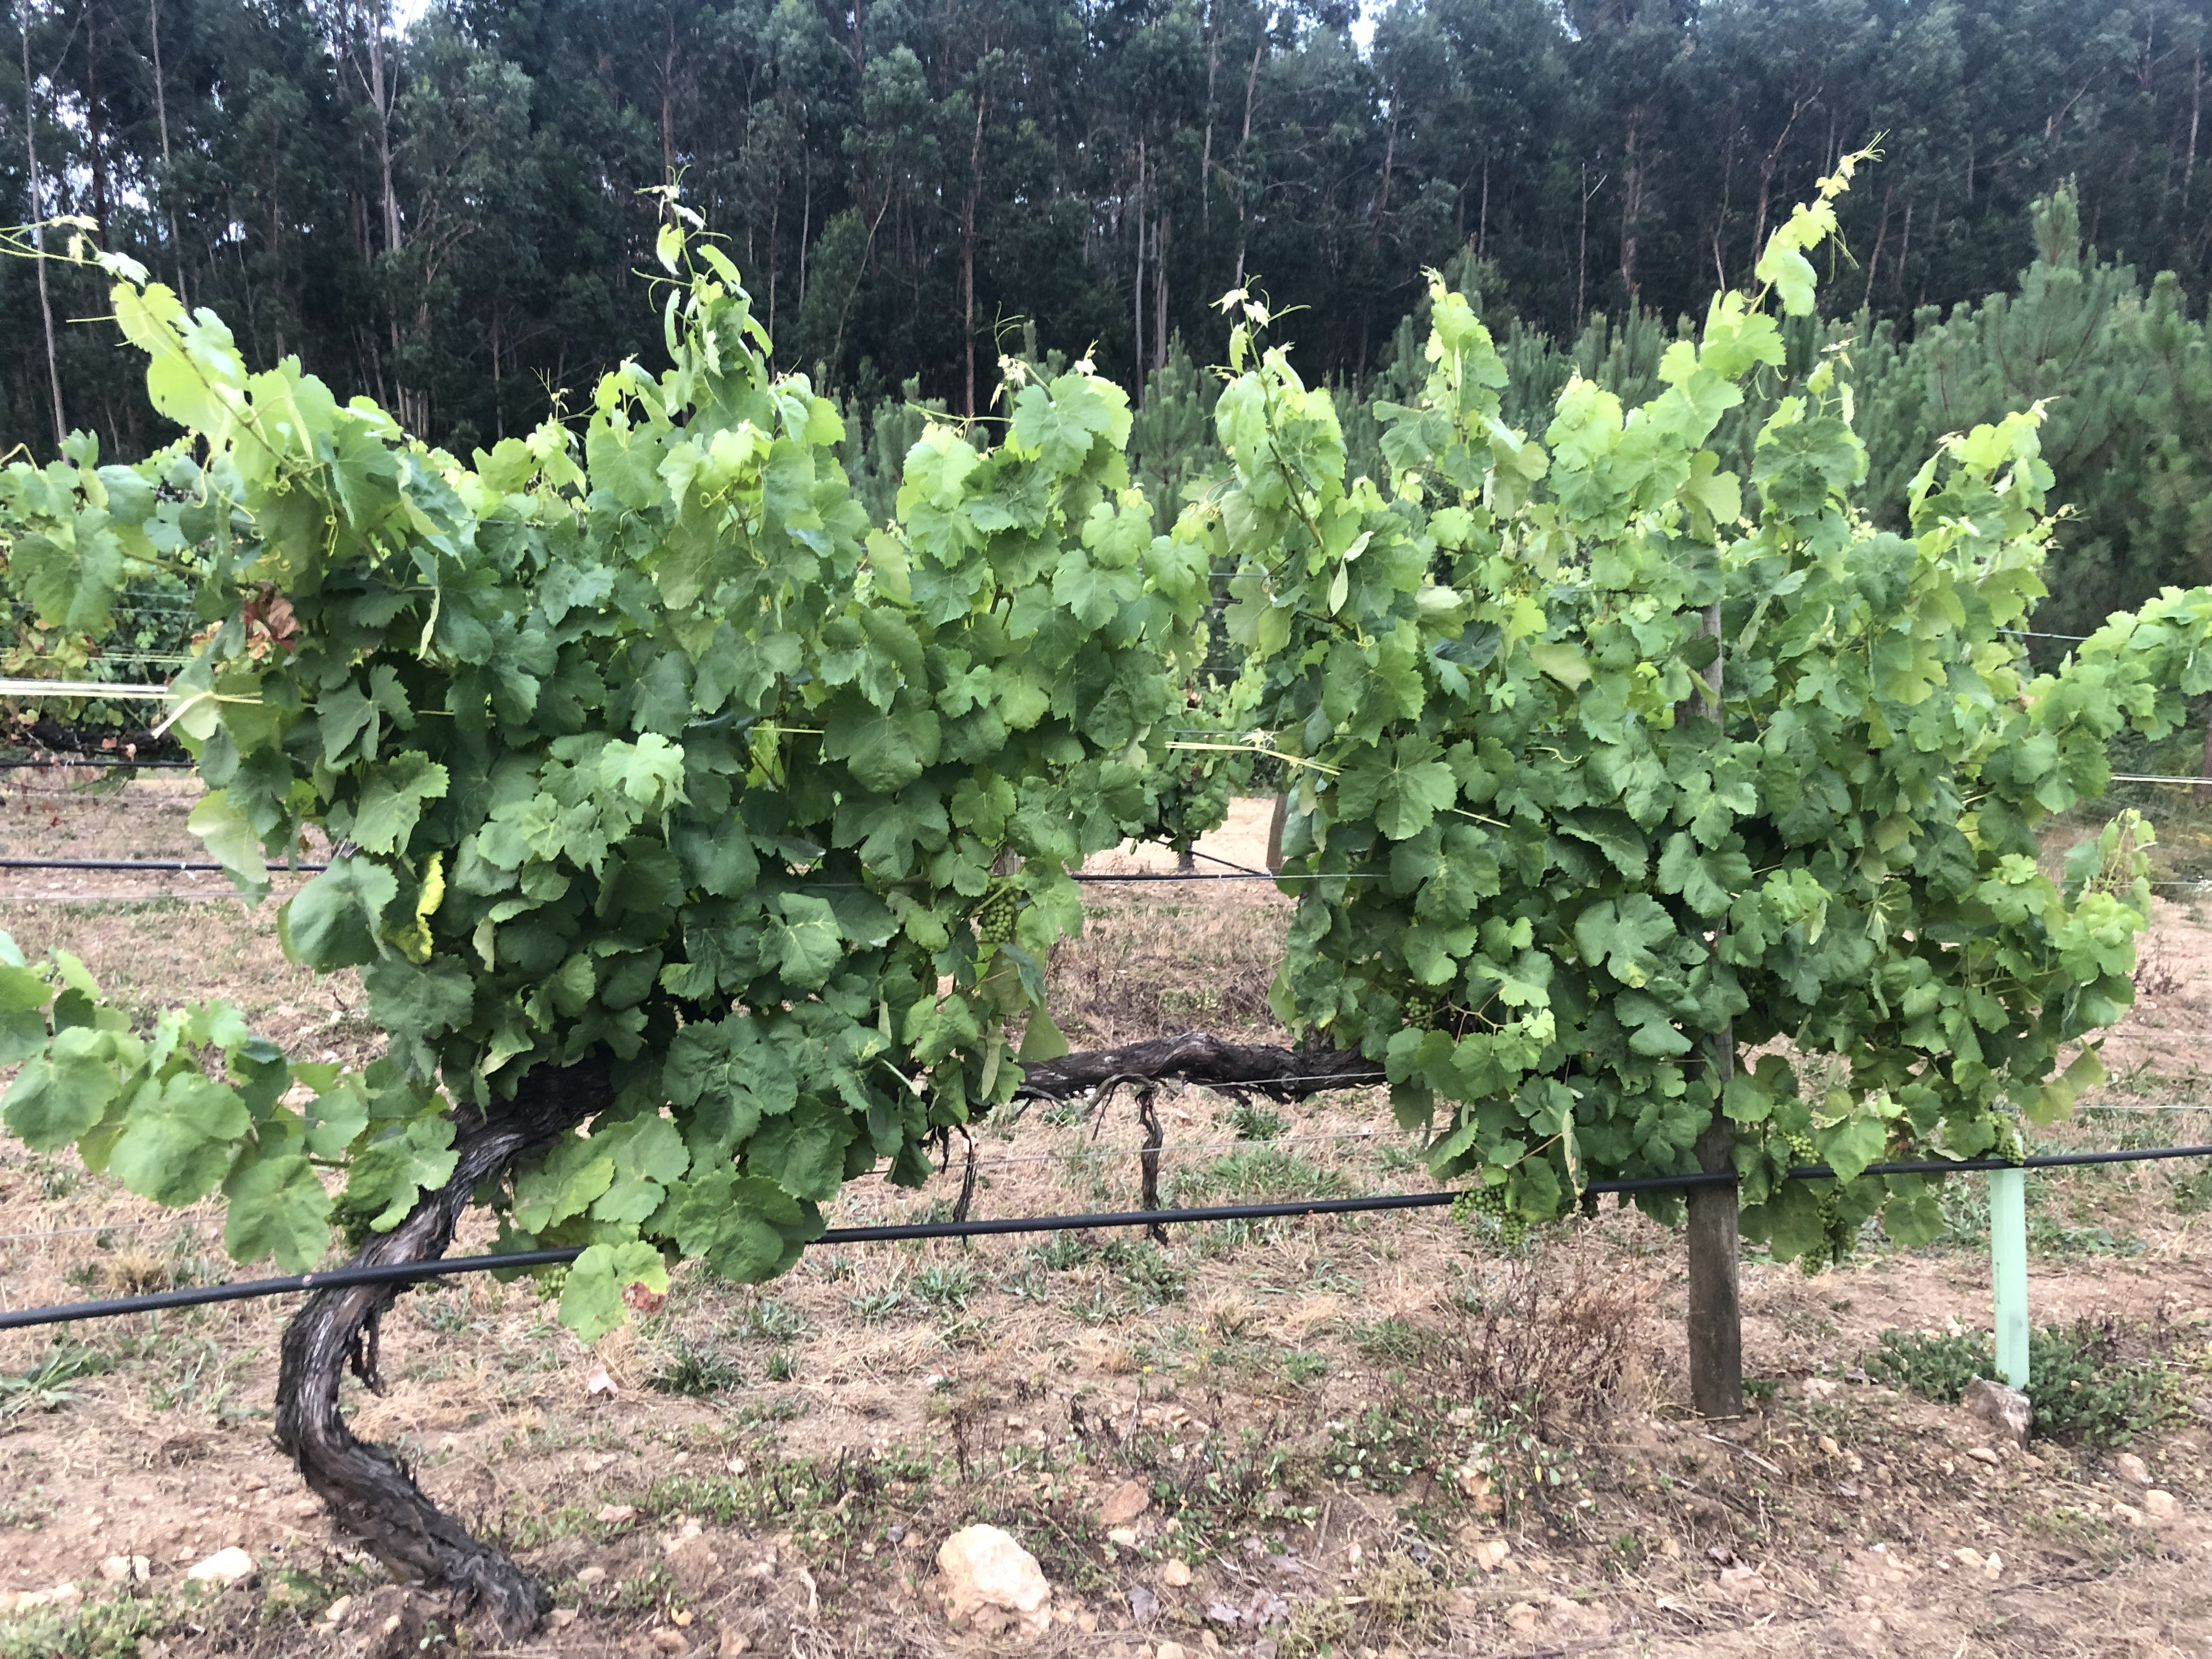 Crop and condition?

grapevine, not affected by esca disease
